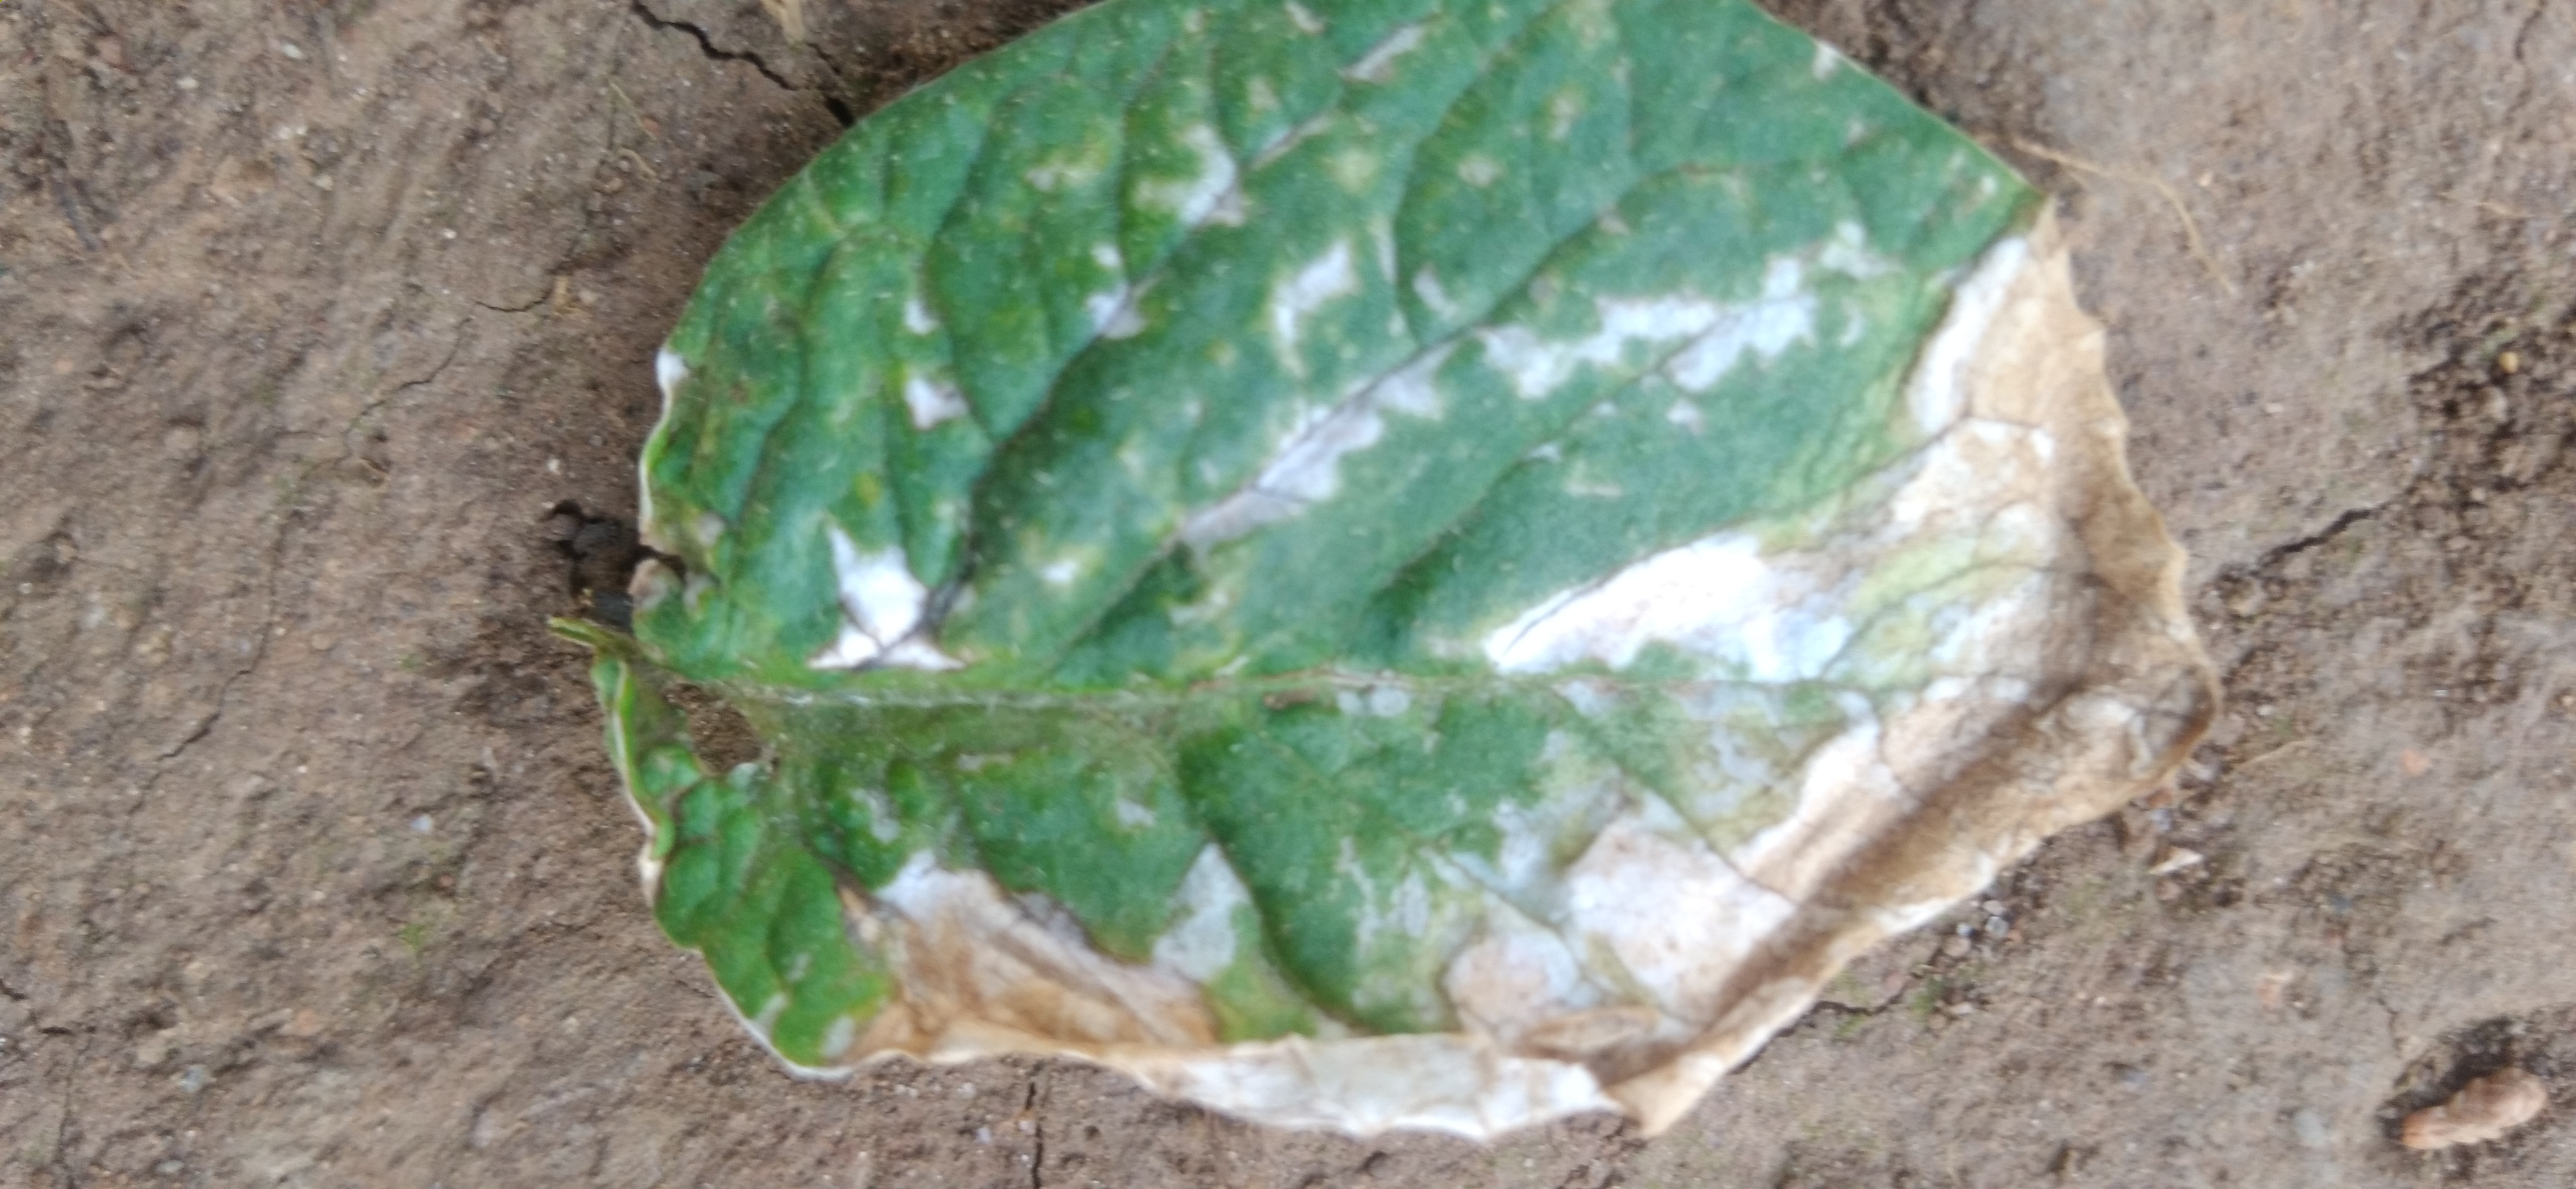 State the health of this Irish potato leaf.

early blight
